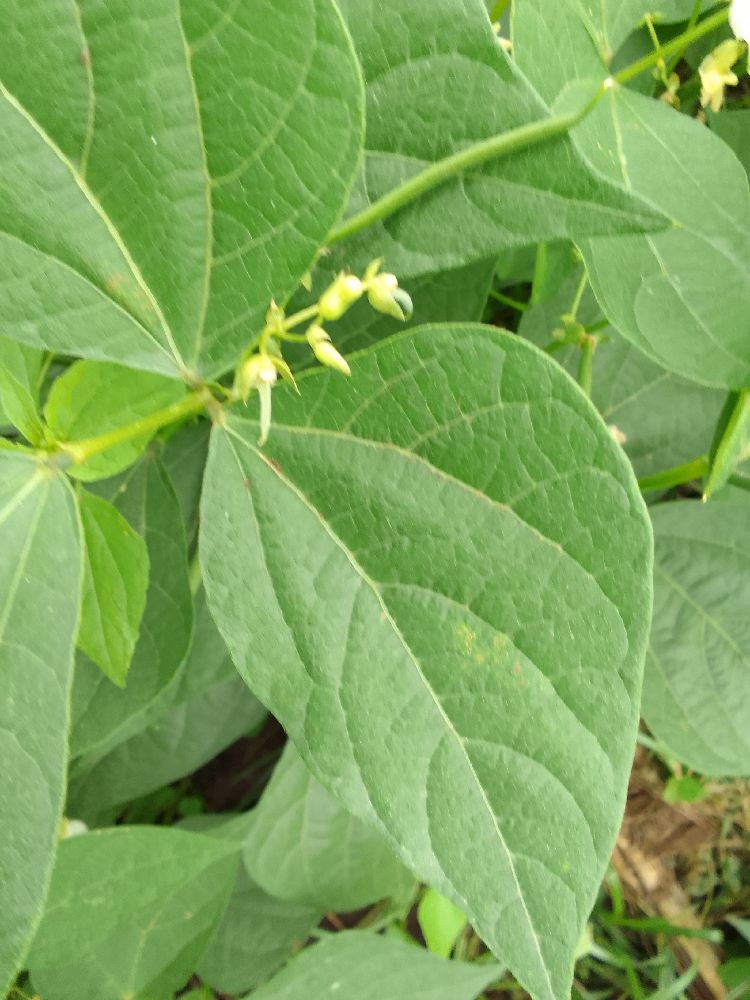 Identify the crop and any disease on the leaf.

common bean, healthy
